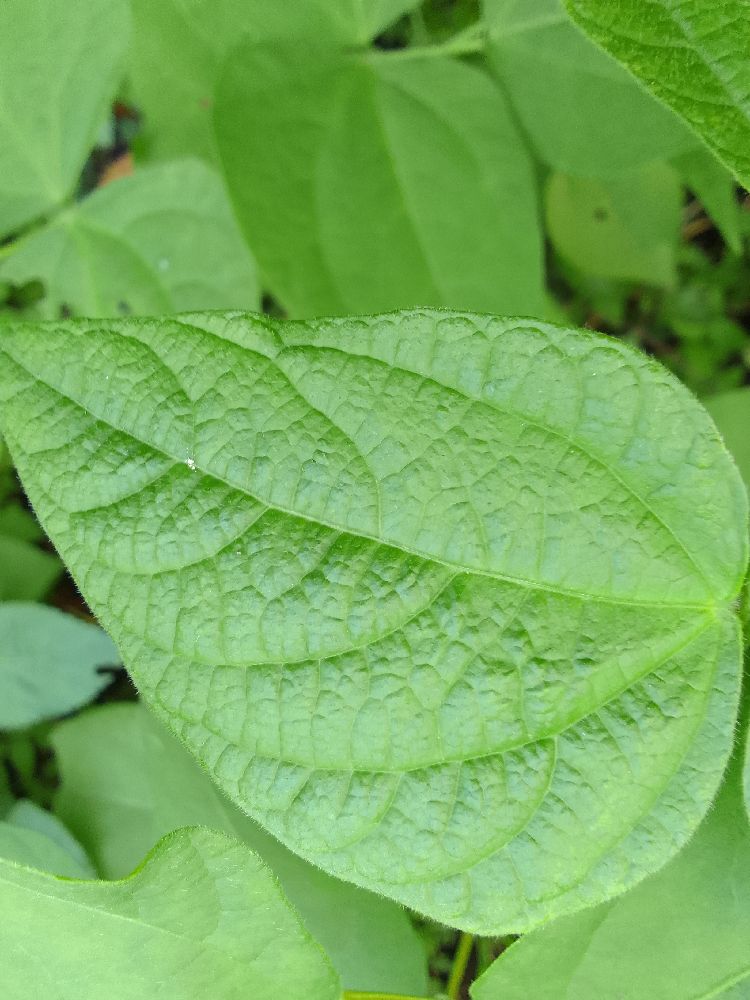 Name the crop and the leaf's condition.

common bean, healthy
